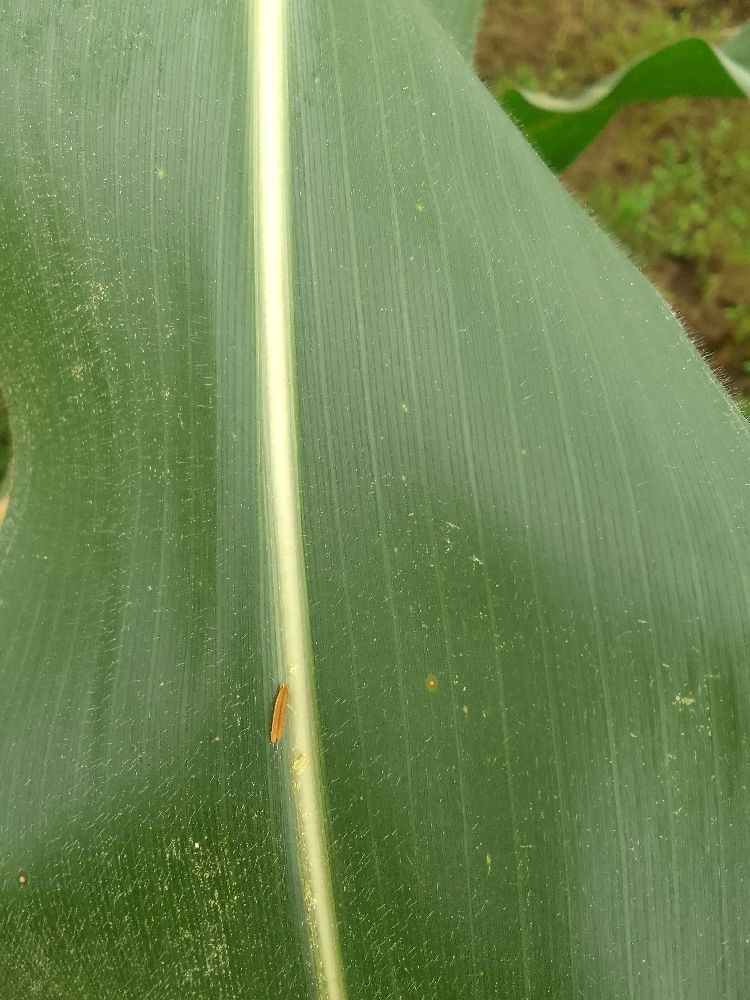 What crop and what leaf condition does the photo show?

maize, healthy
